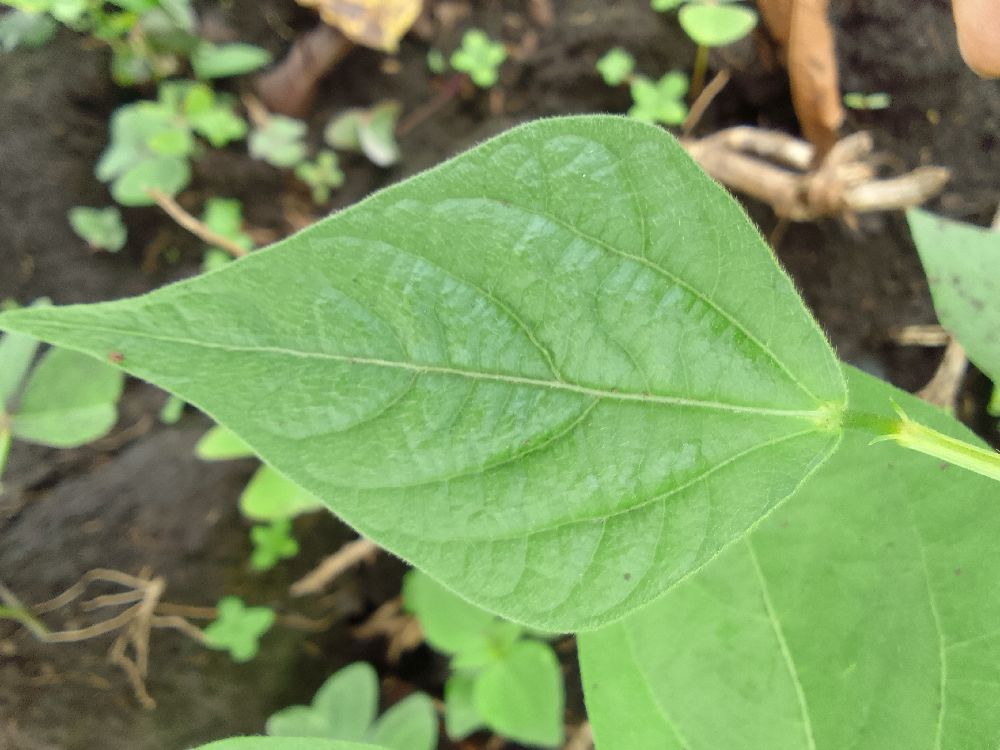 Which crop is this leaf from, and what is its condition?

common bean, healthy
